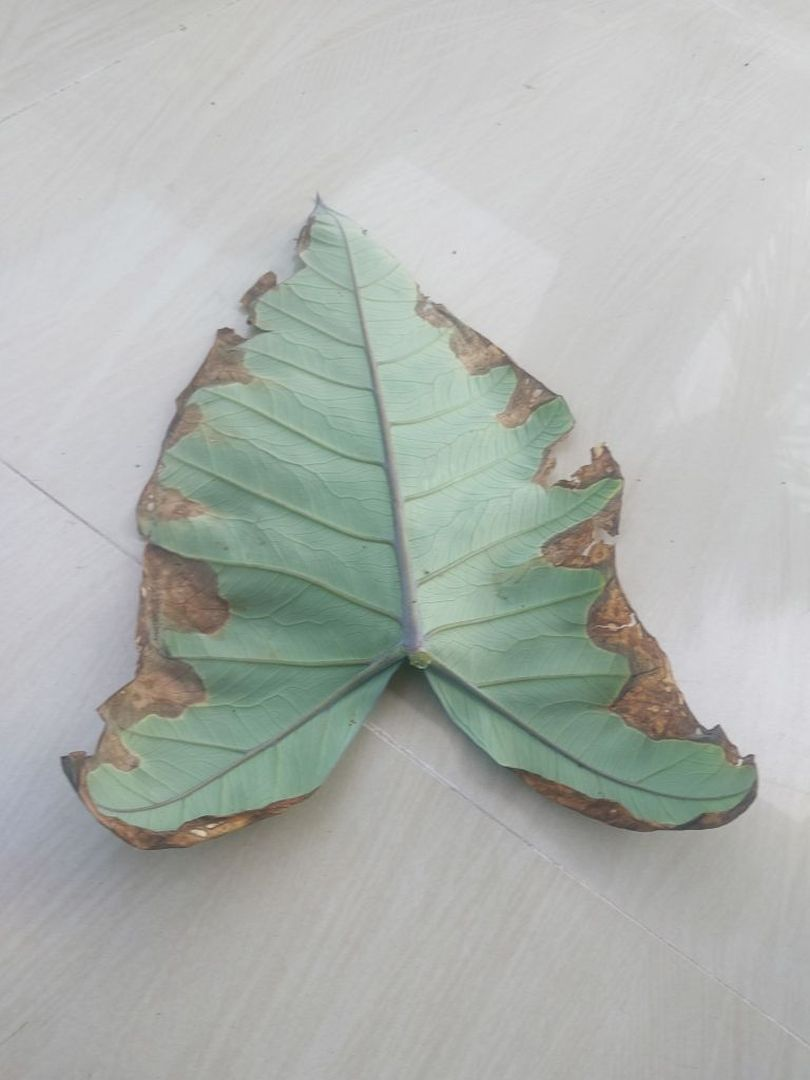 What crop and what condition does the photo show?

taro, leaf blight
